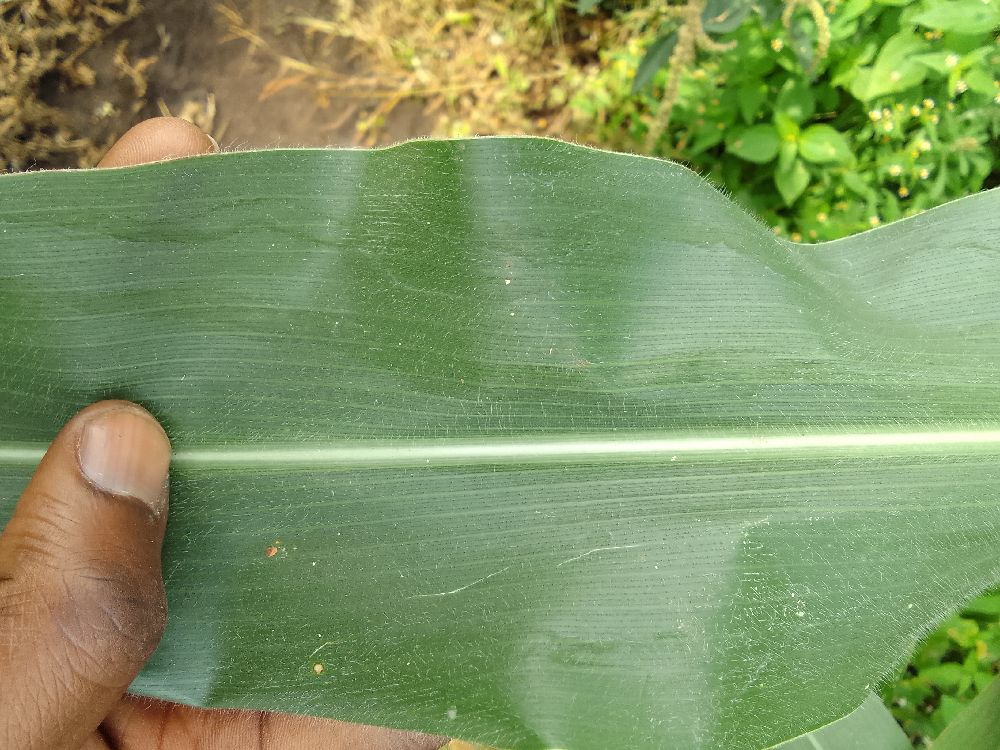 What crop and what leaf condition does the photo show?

maize, healthy
